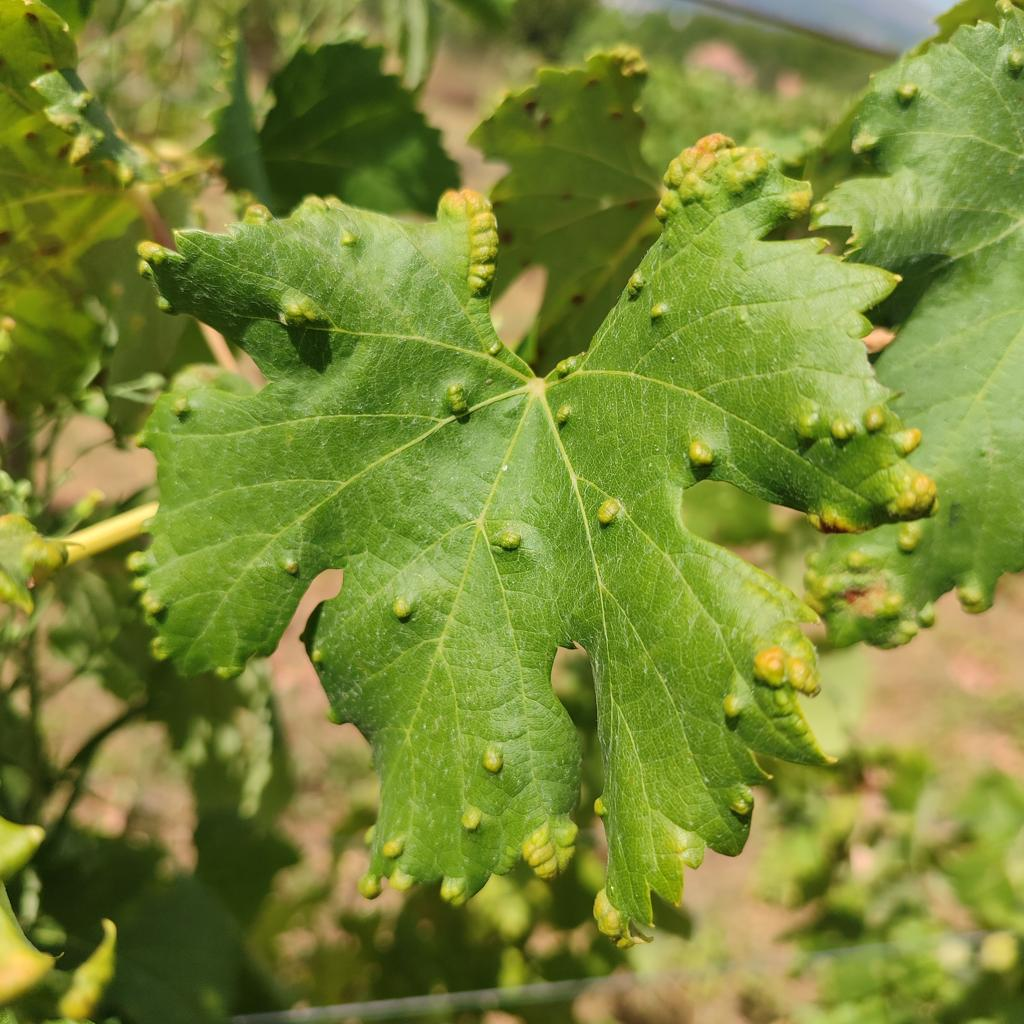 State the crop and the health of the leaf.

grapevine, erineum mite
